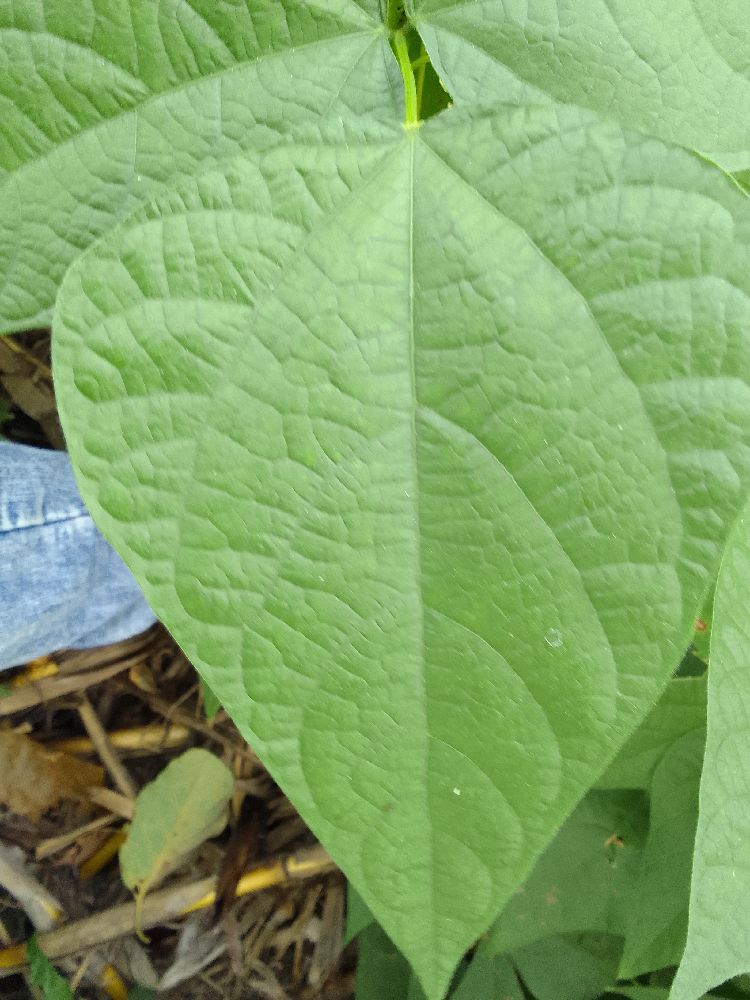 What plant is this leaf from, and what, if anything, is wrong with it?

common bean, healthy
